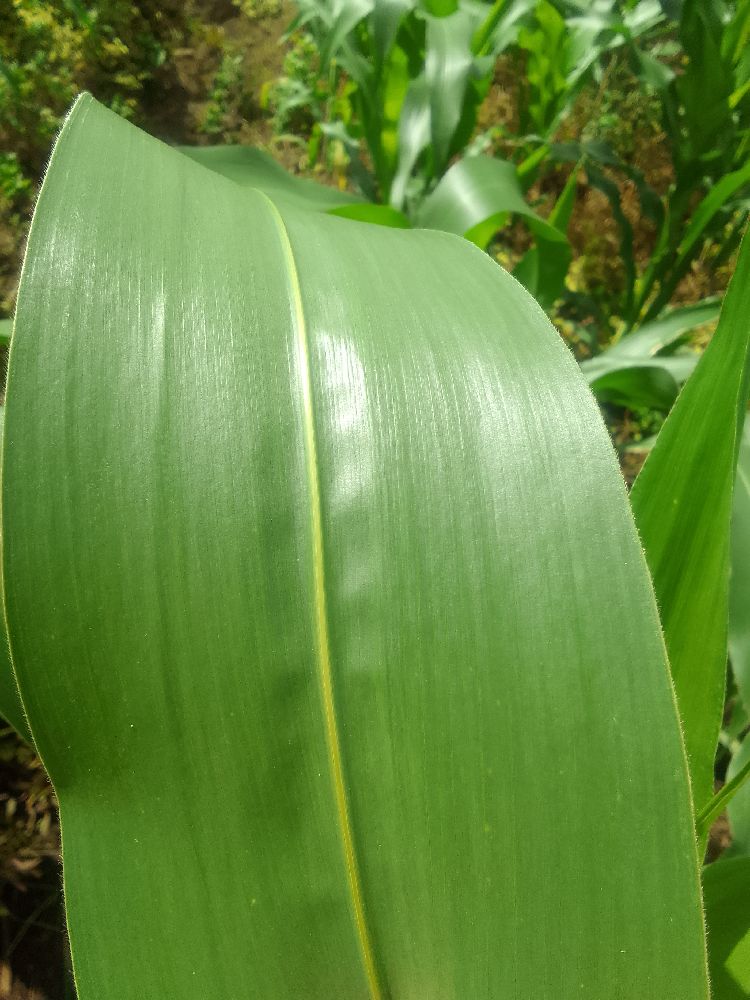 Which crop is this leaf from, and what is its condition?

maize, healthy
